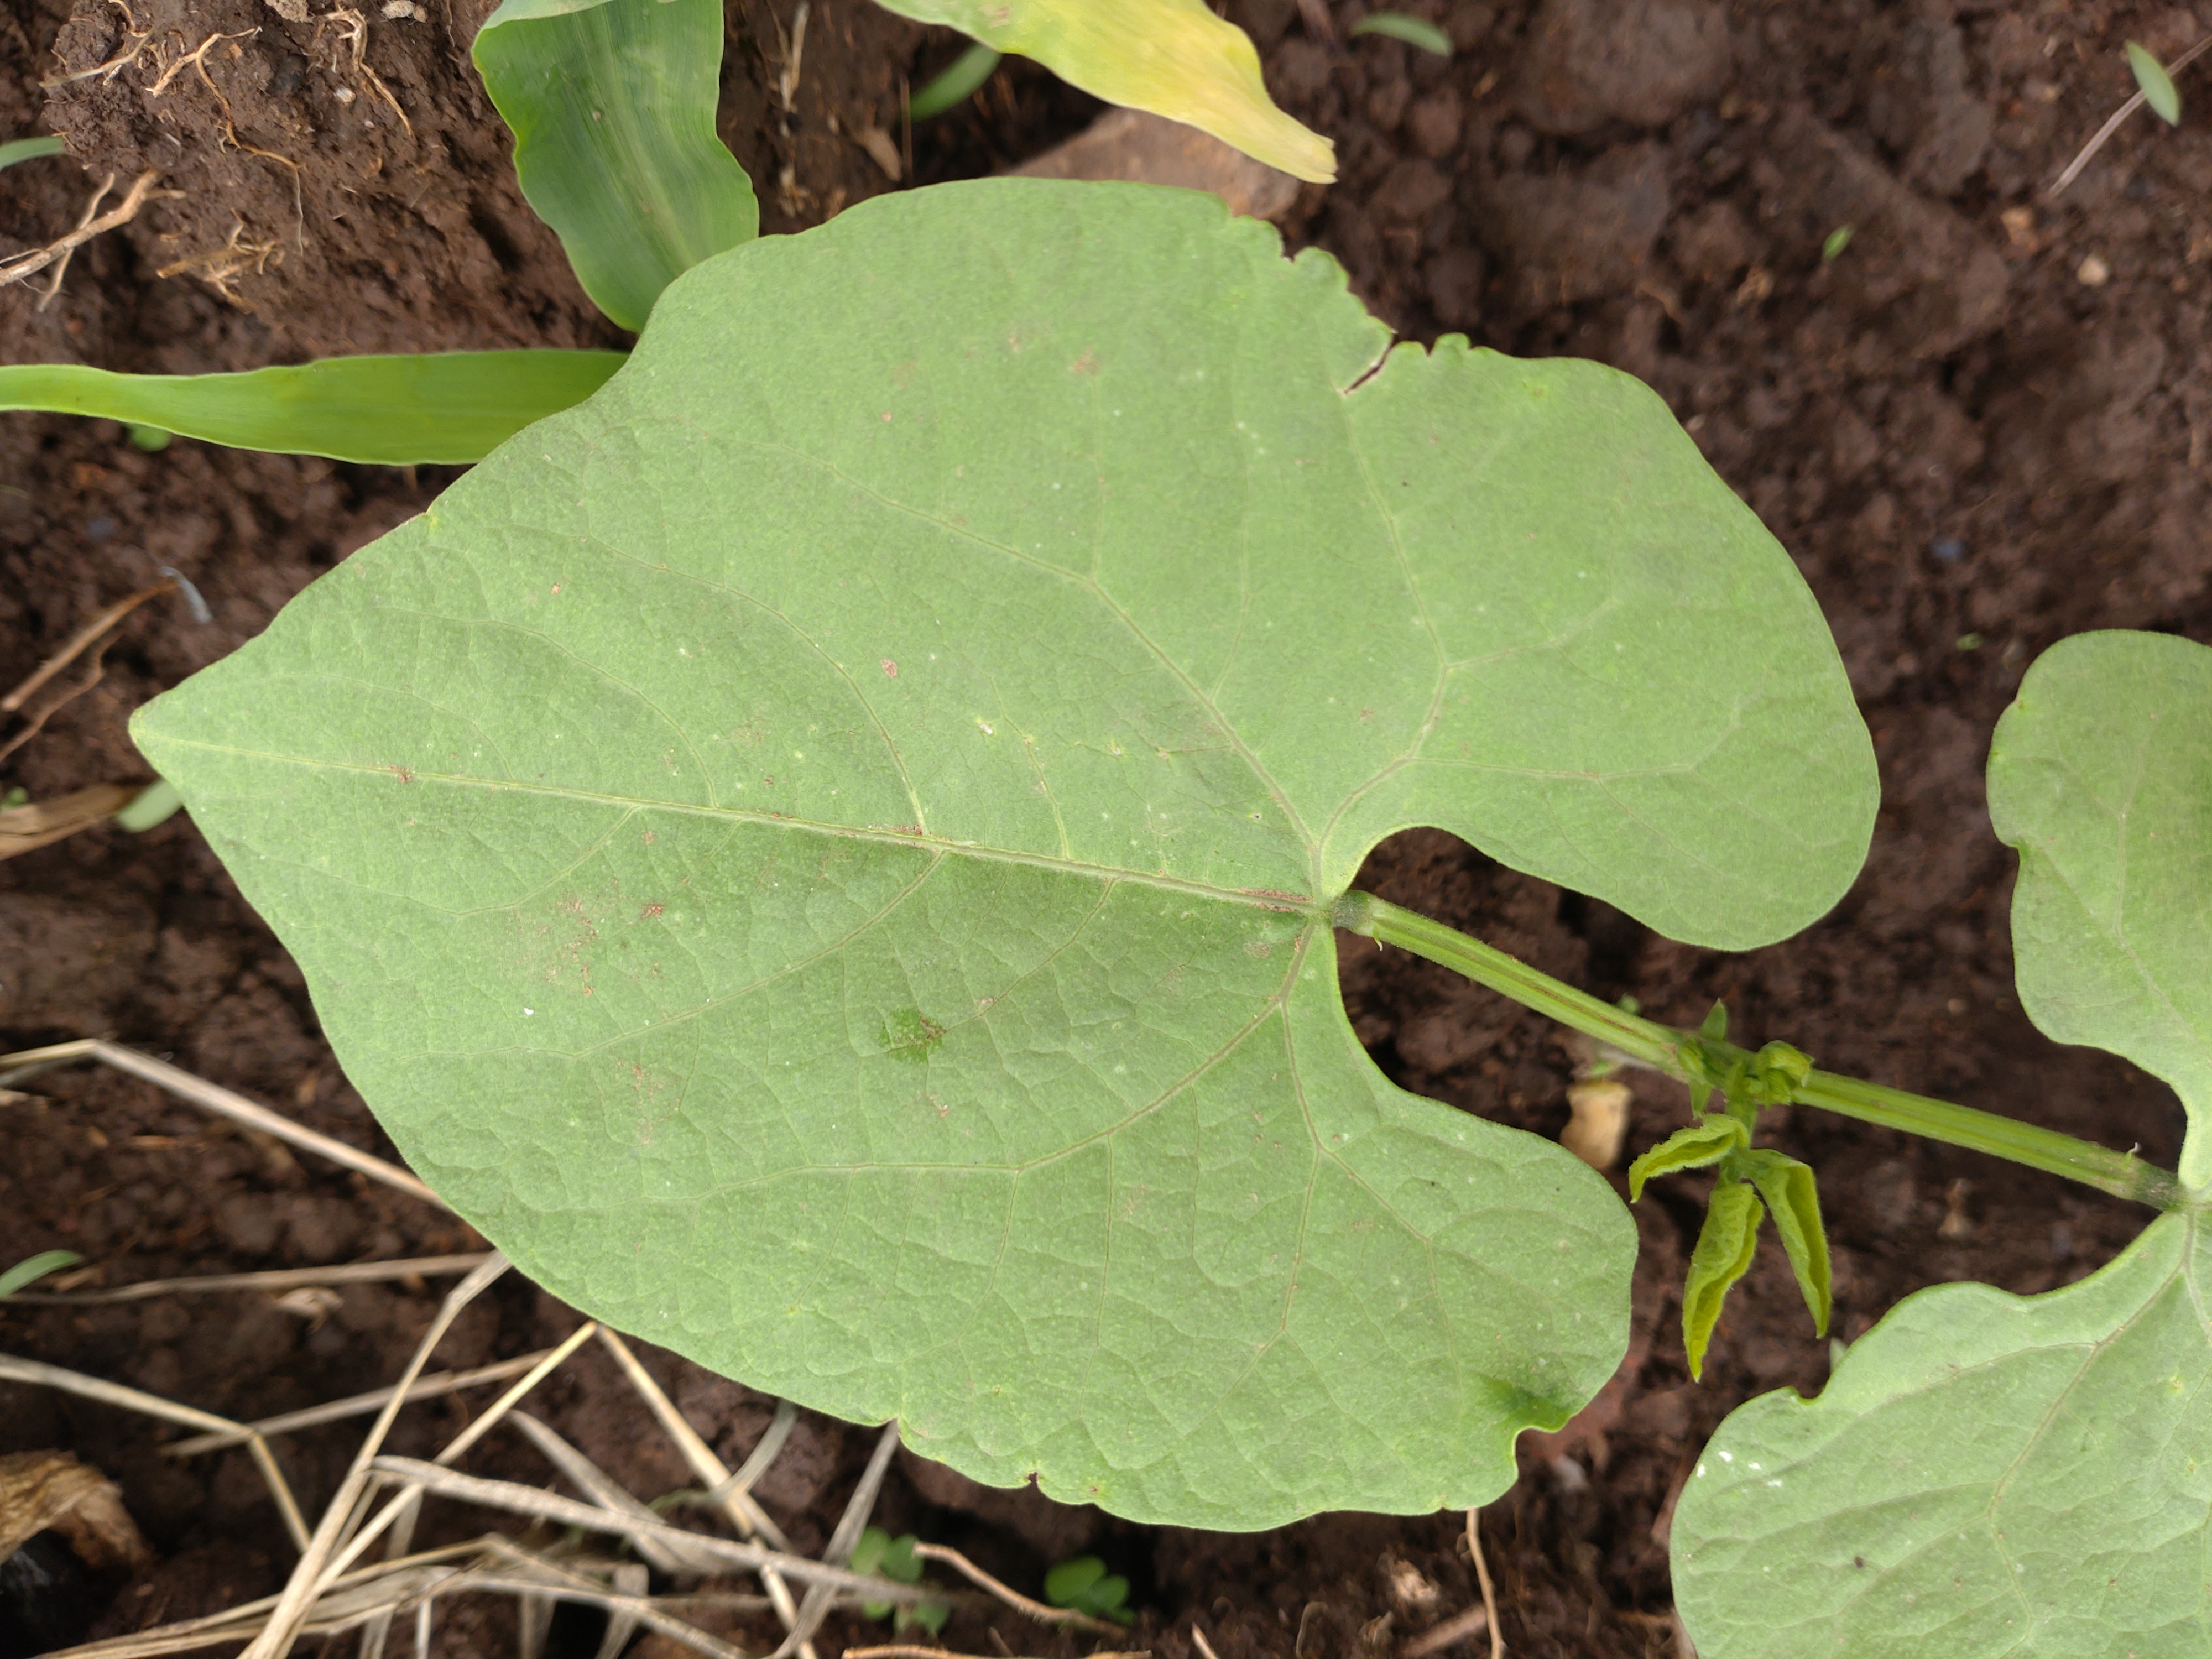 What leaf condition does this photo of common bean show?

healthy
